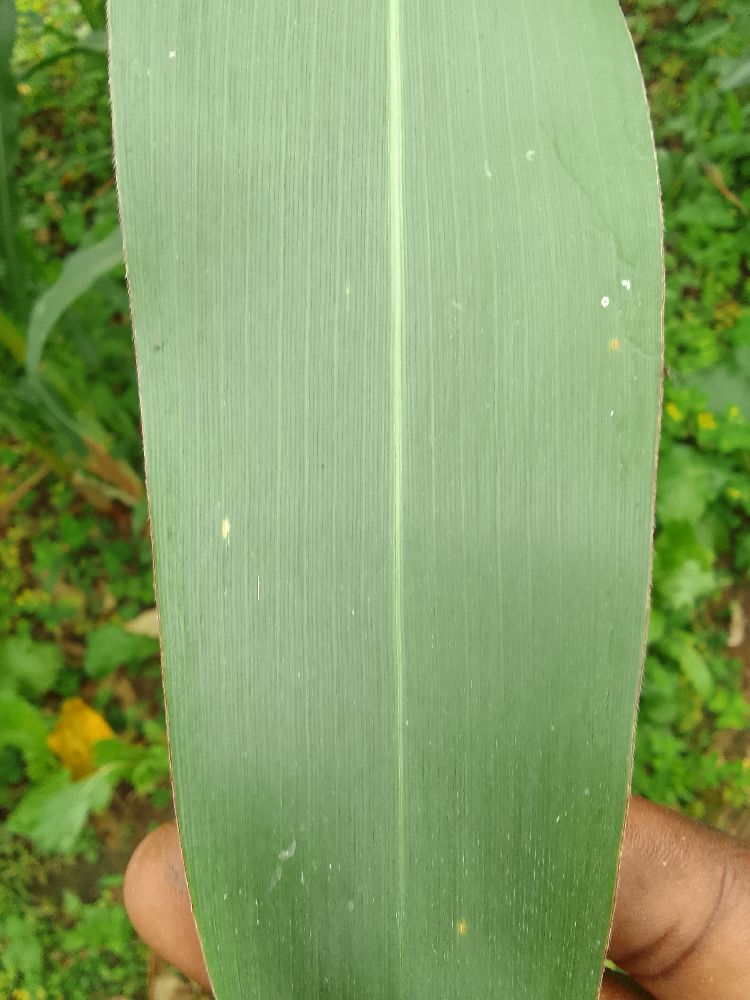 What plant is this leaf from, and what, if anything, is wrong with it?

maize, healthy
